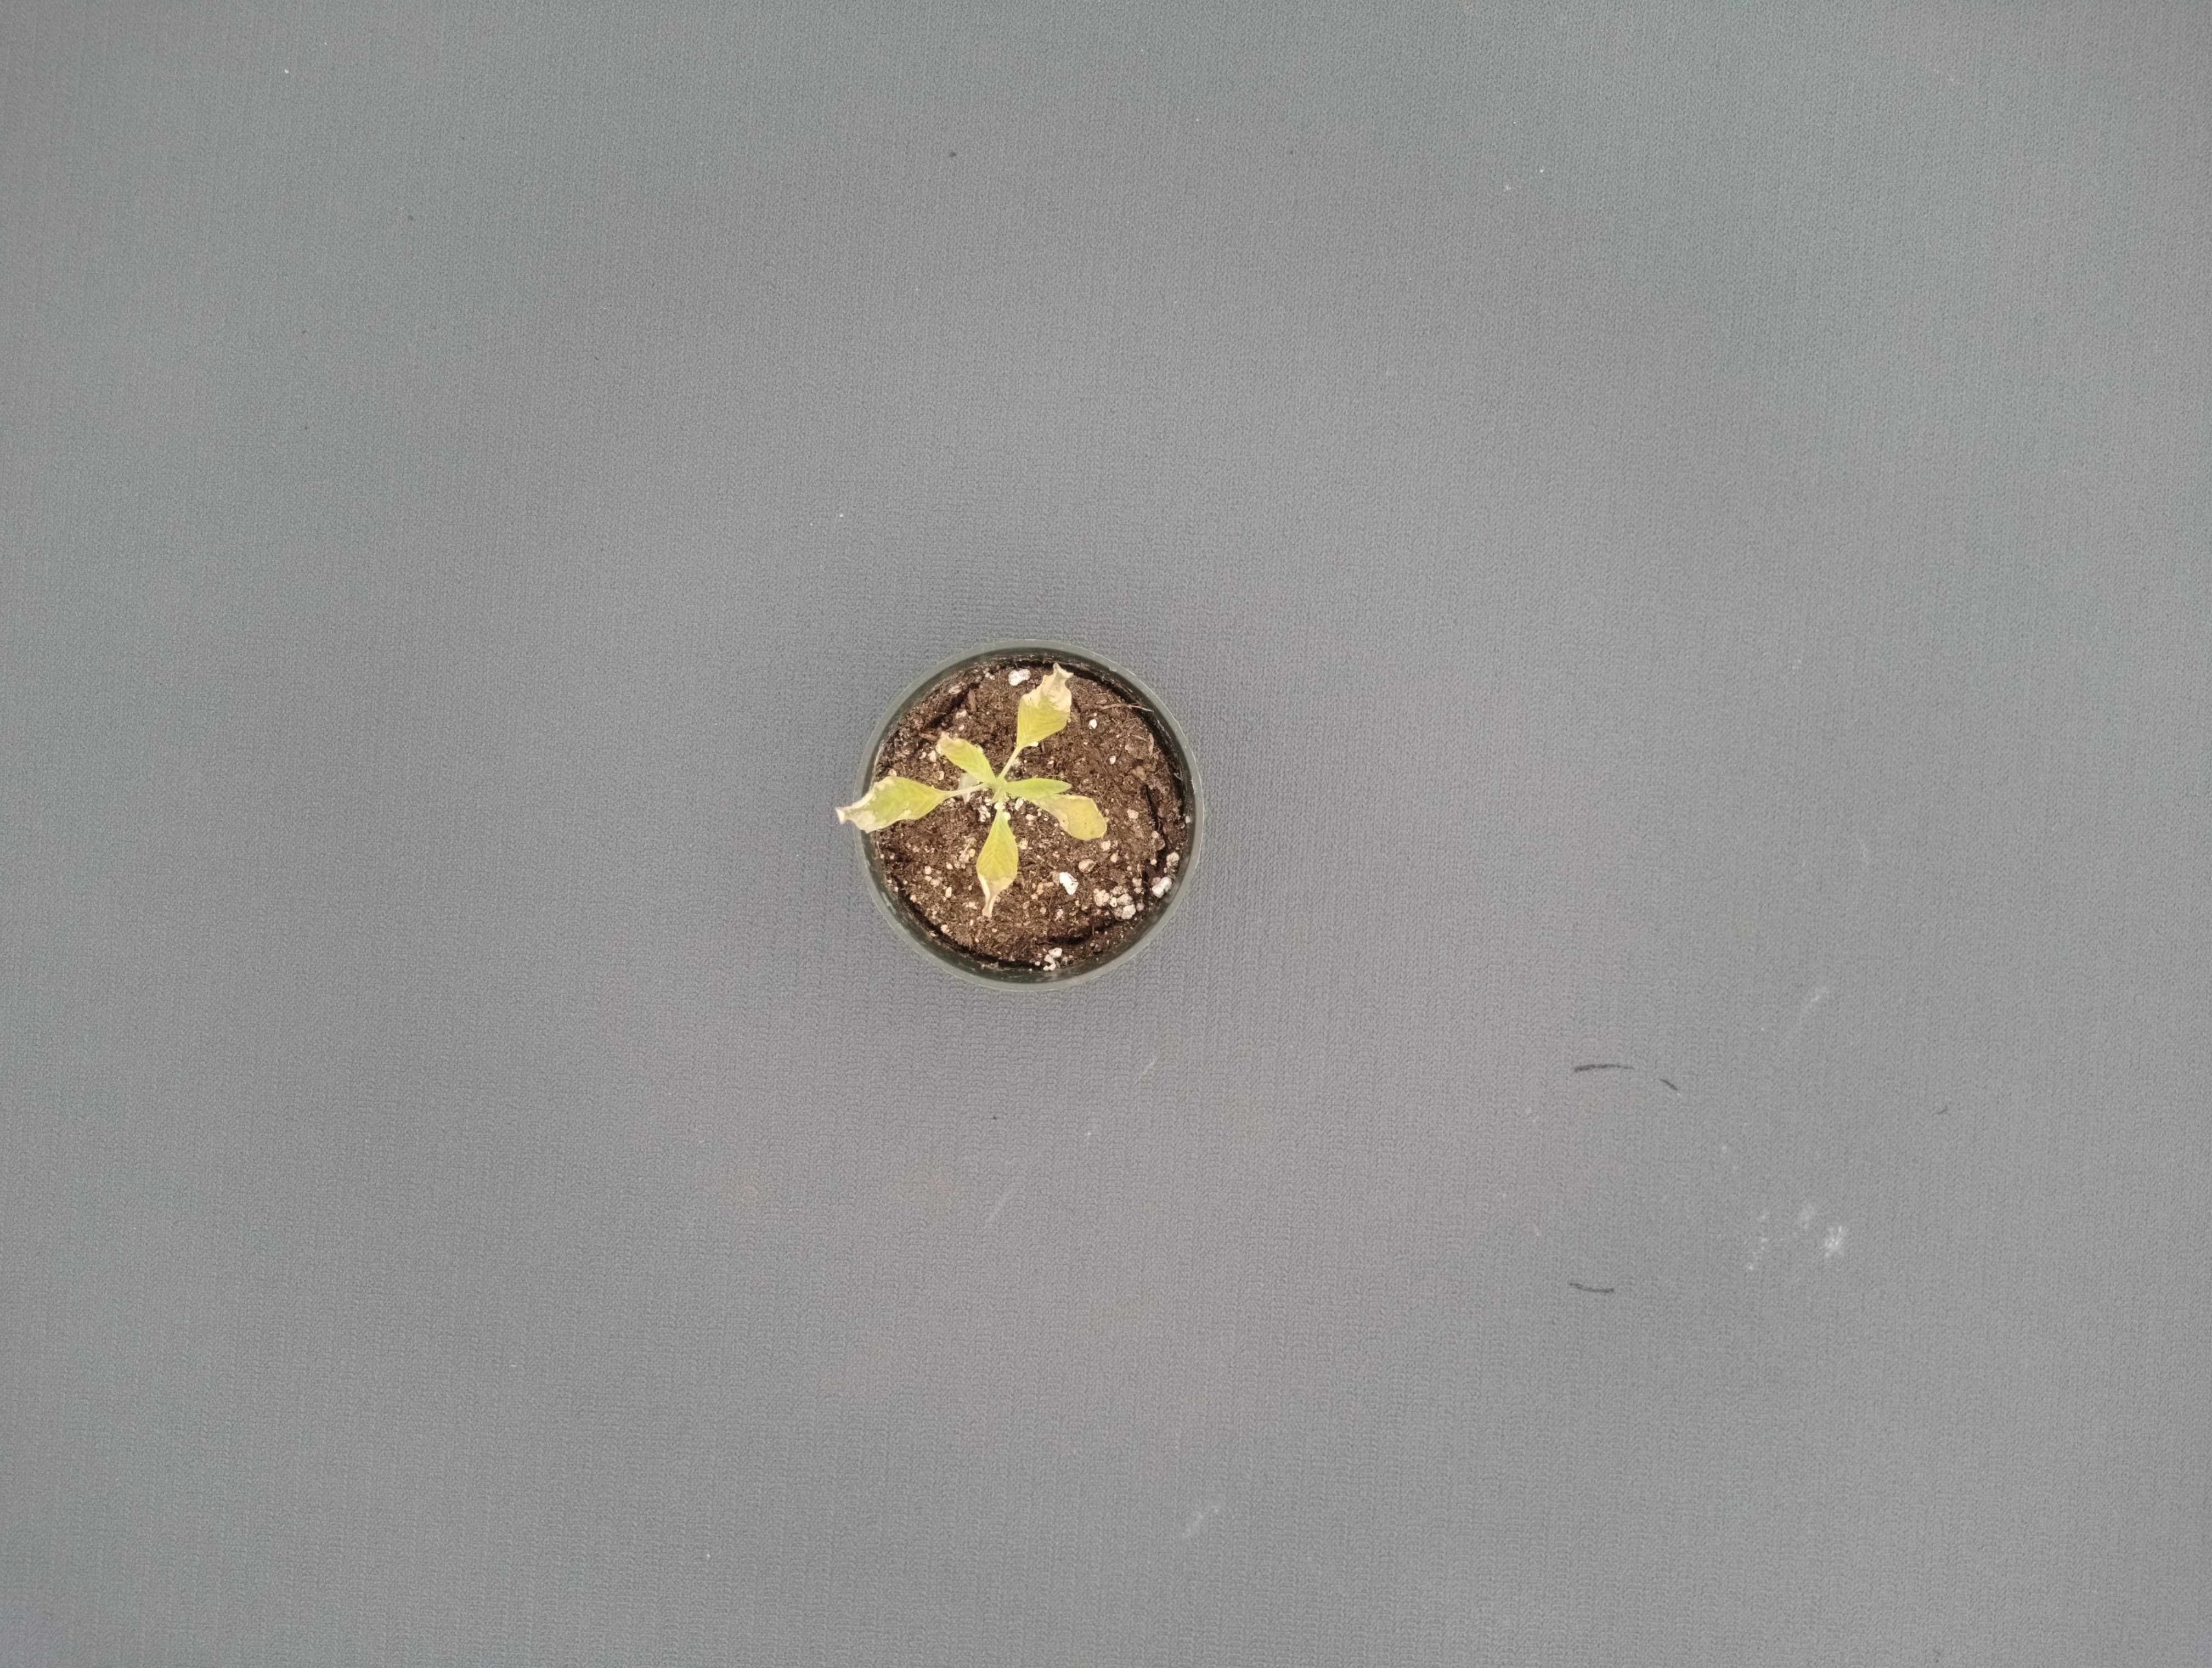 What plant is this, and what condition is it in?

waterhemp, chlorosis necrosis
